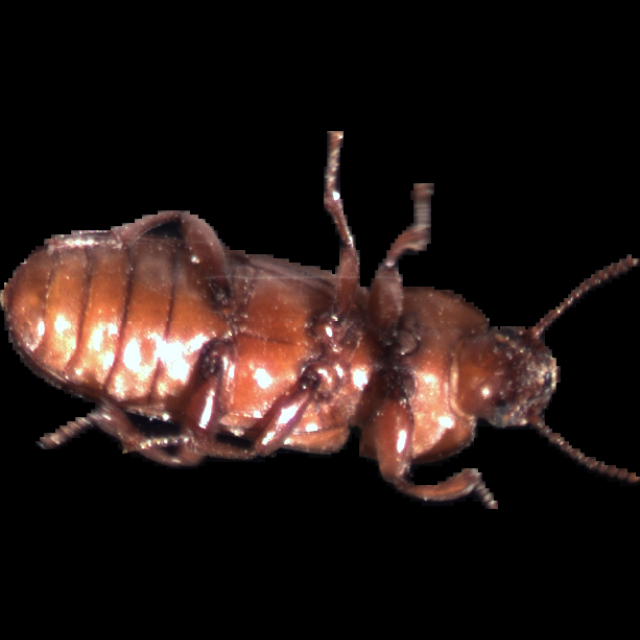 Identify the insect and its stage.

mealworm beetle
